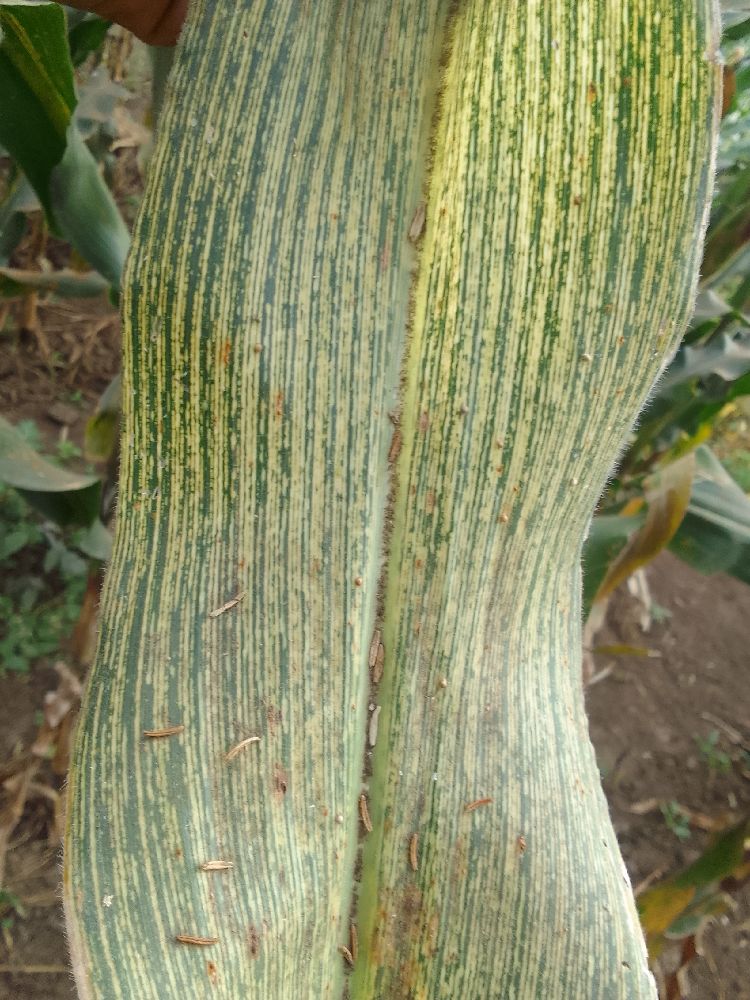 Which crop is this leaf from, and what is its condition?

maize, maize streak virus
